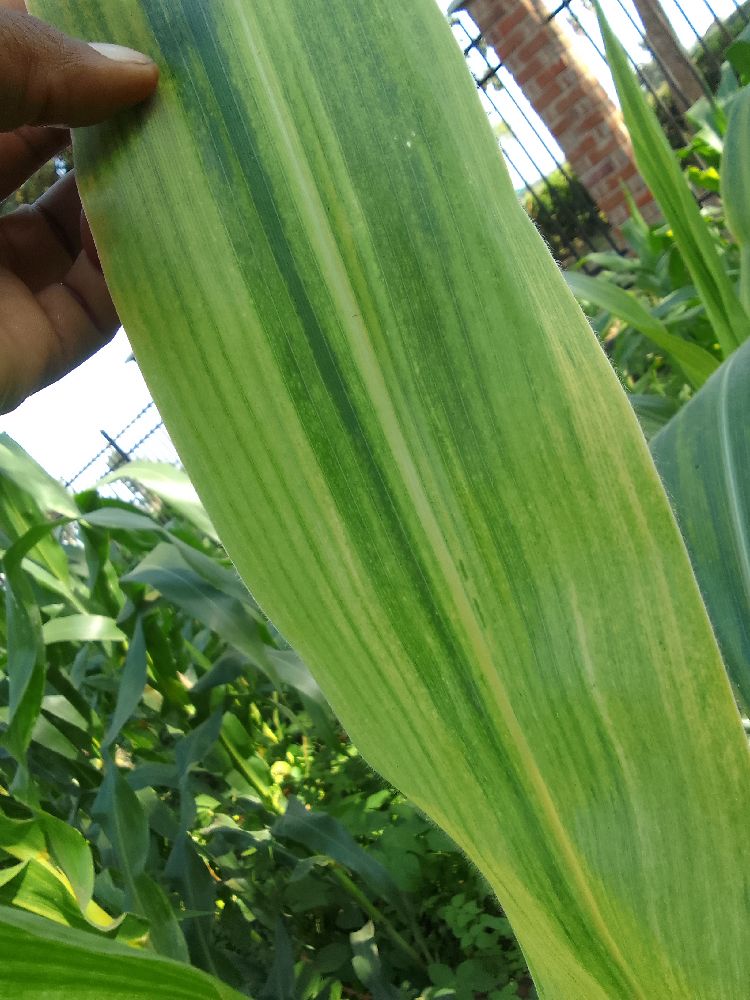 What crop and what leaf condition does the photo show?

maize, maize lethal necrosis
